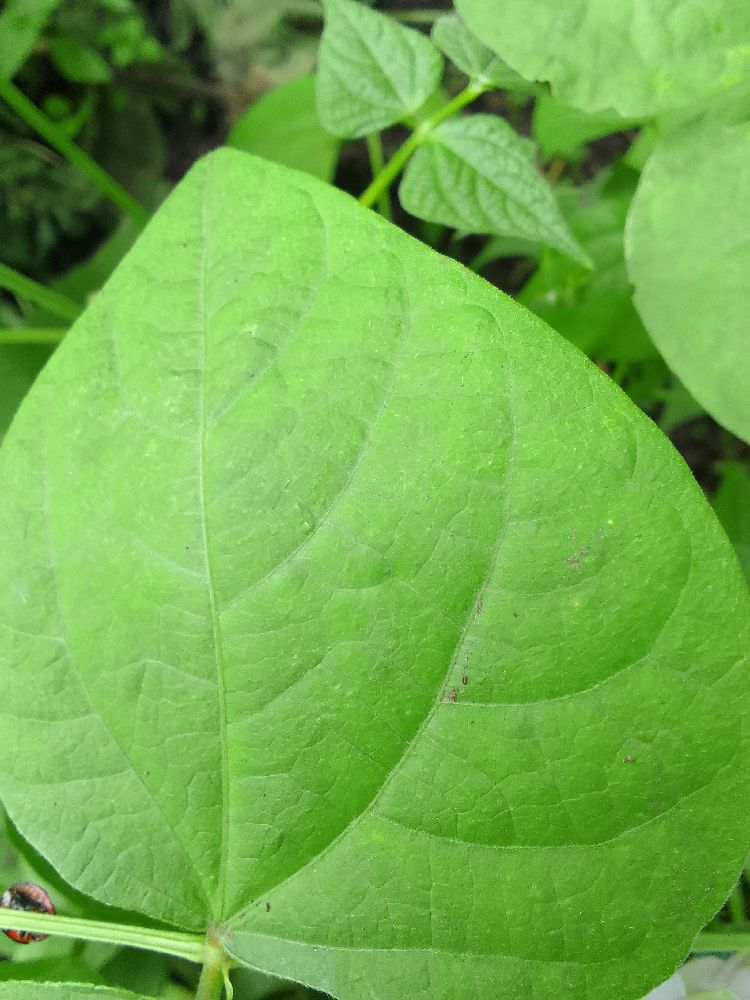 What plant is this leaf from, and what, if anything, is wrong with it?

common bean, healthy
